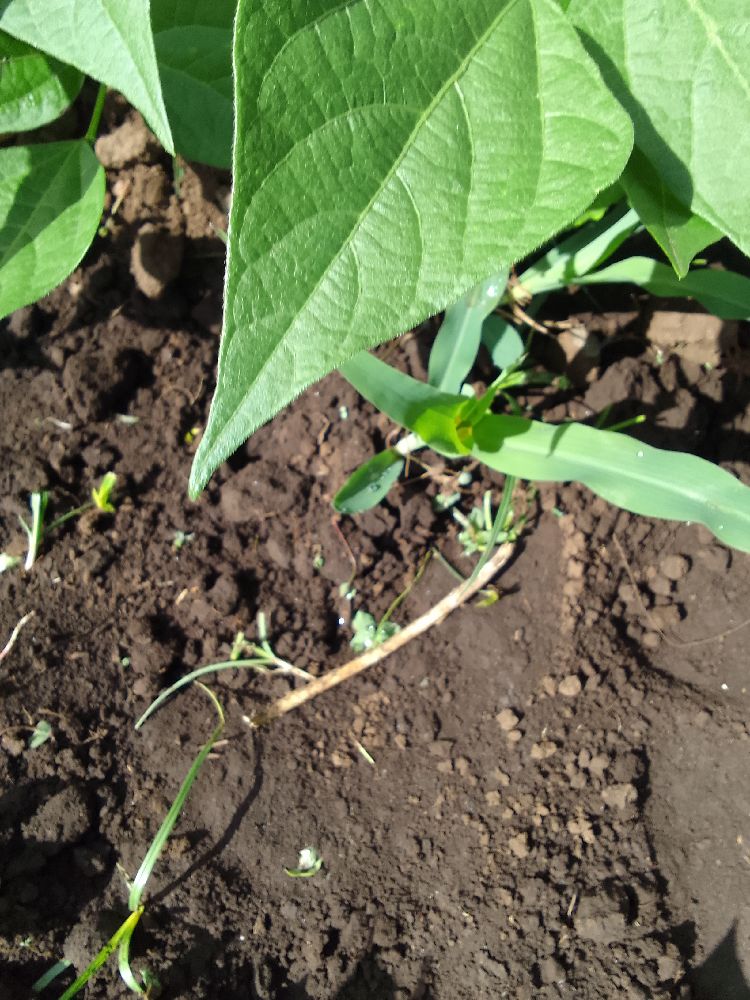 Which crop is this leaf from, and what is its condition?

common bean, healthy
